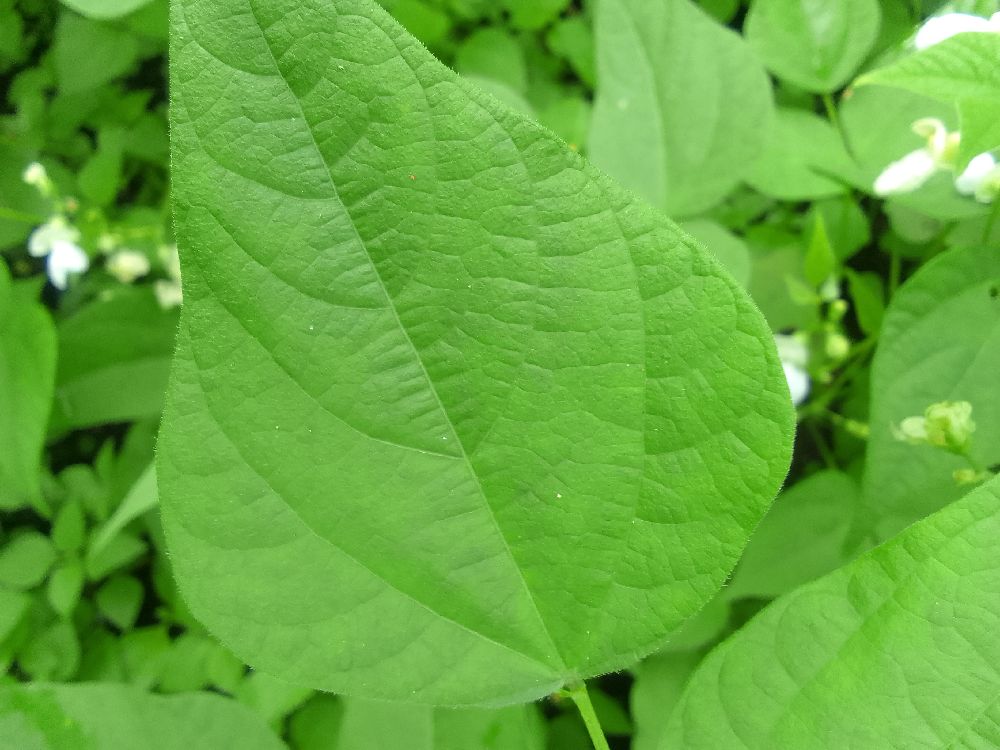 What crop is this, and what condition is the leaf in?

common bean, healthy
